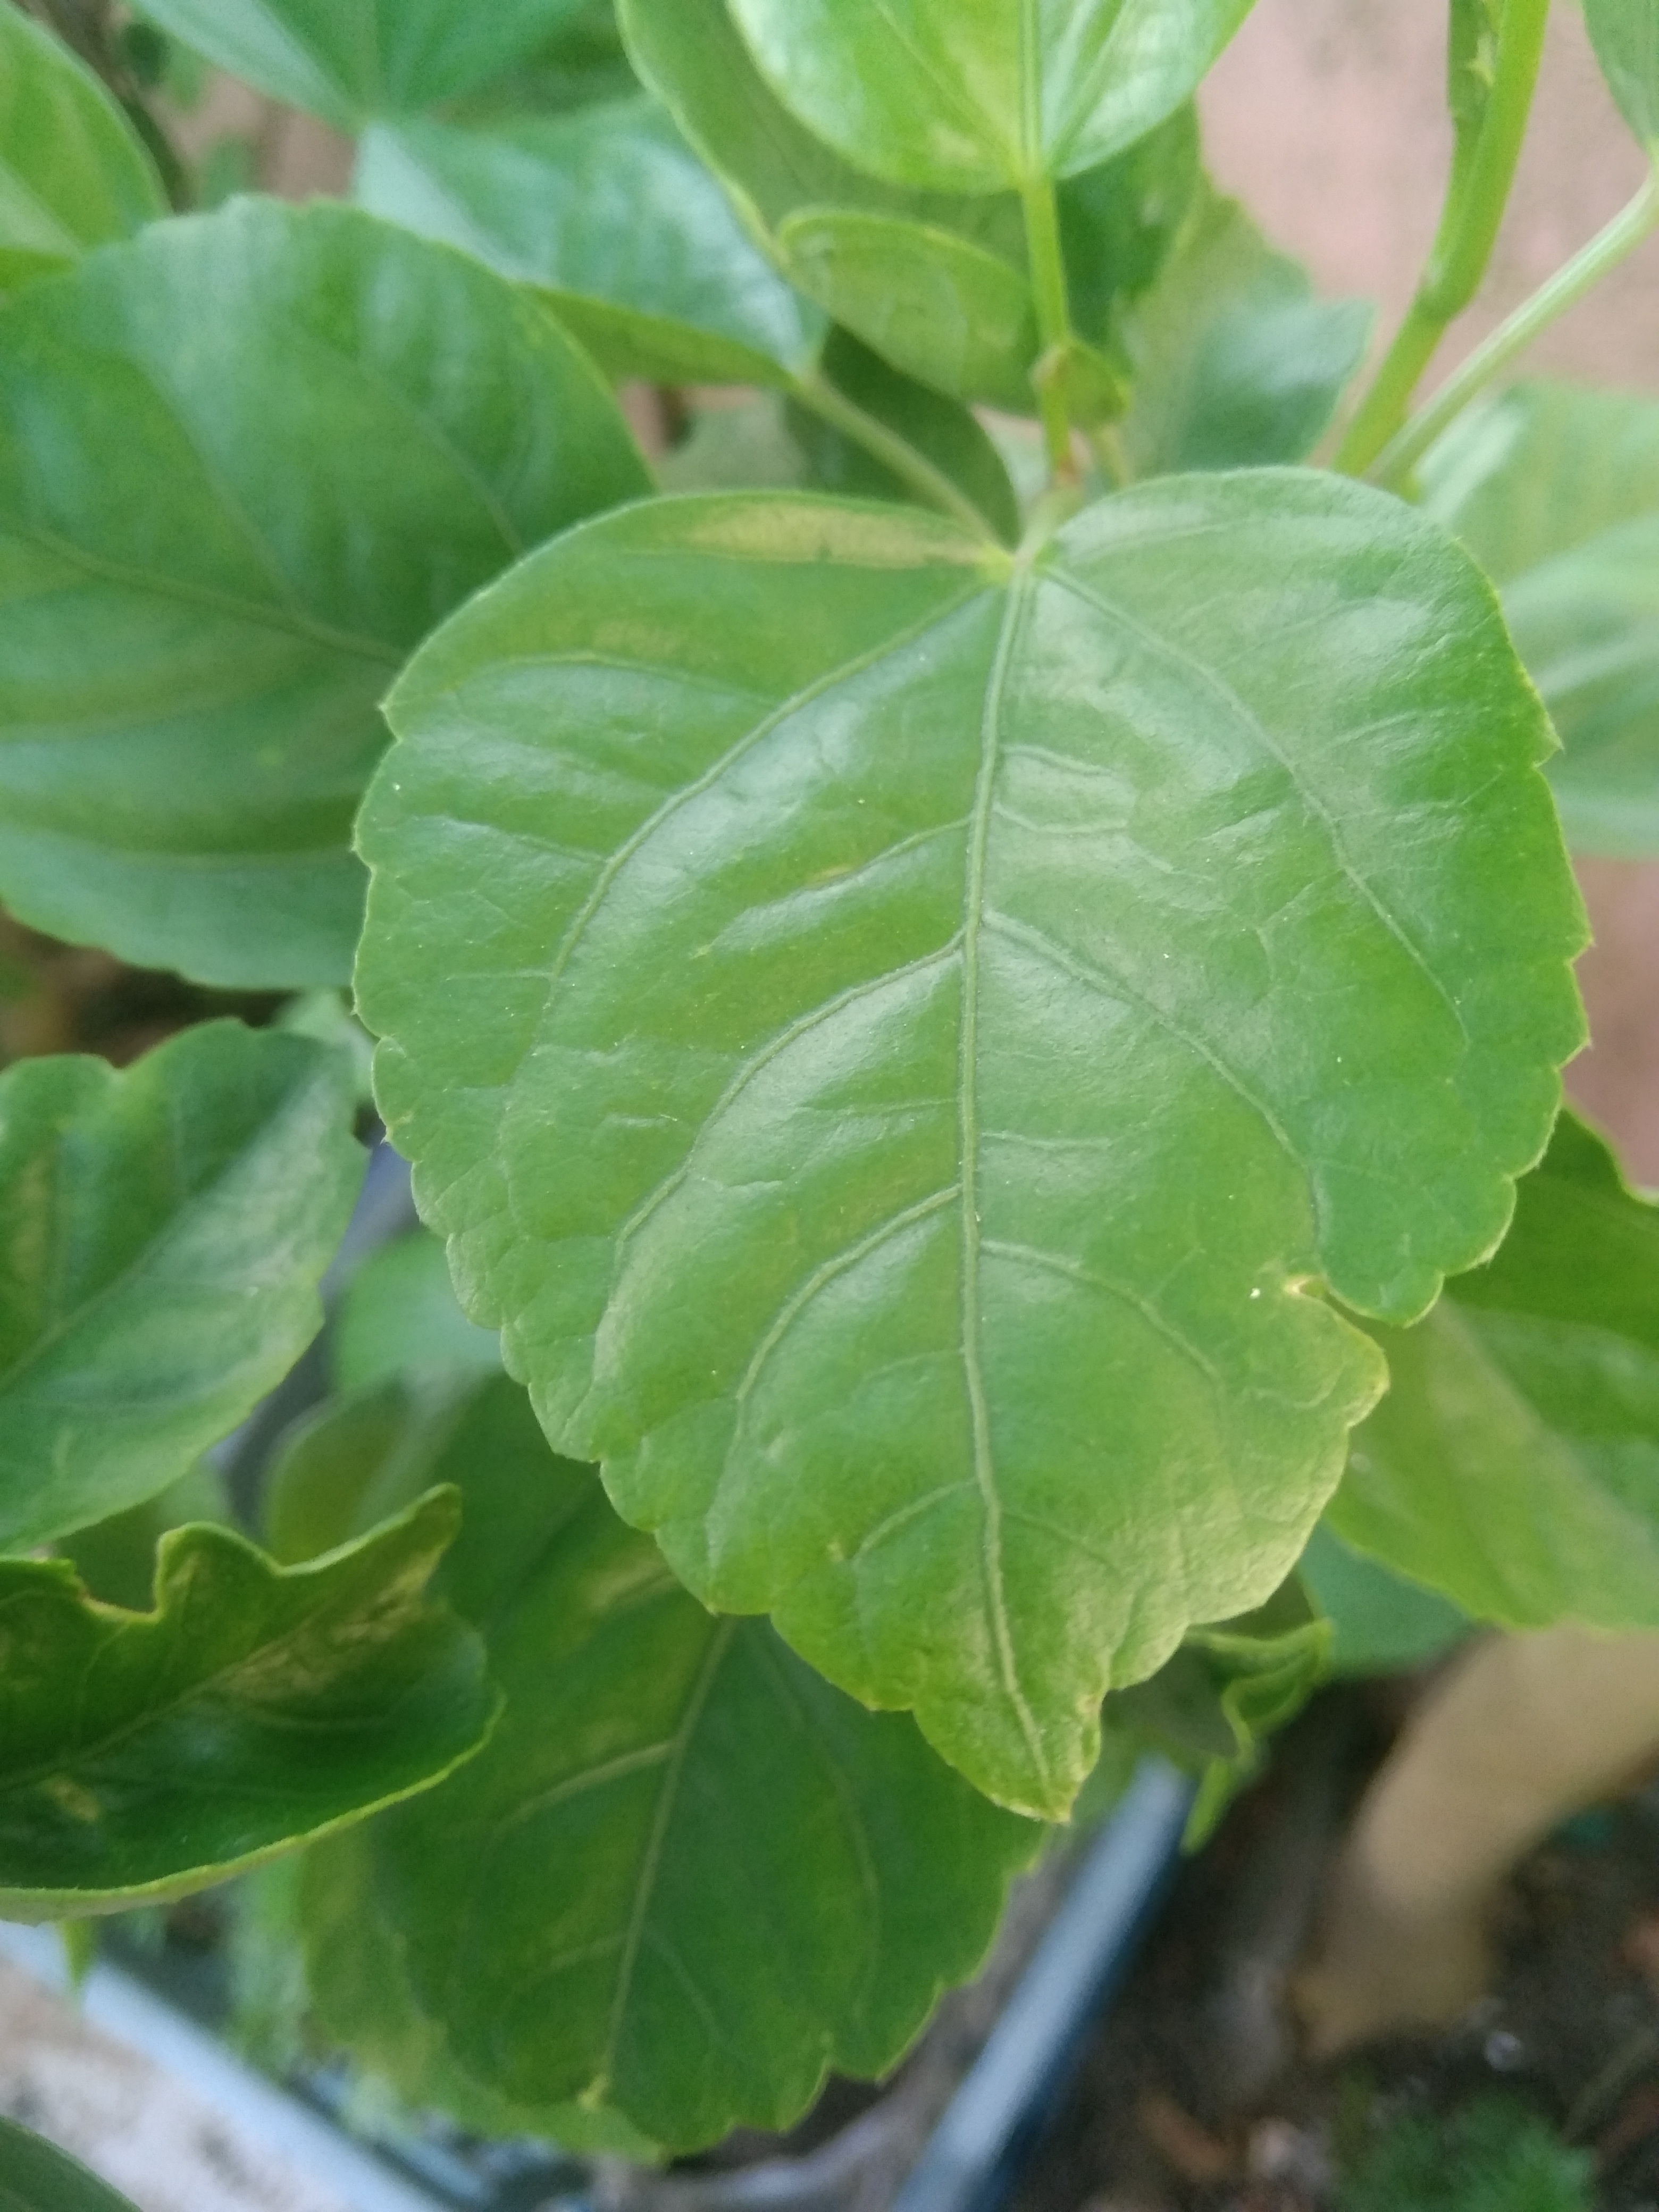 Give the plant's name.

hibiscus
